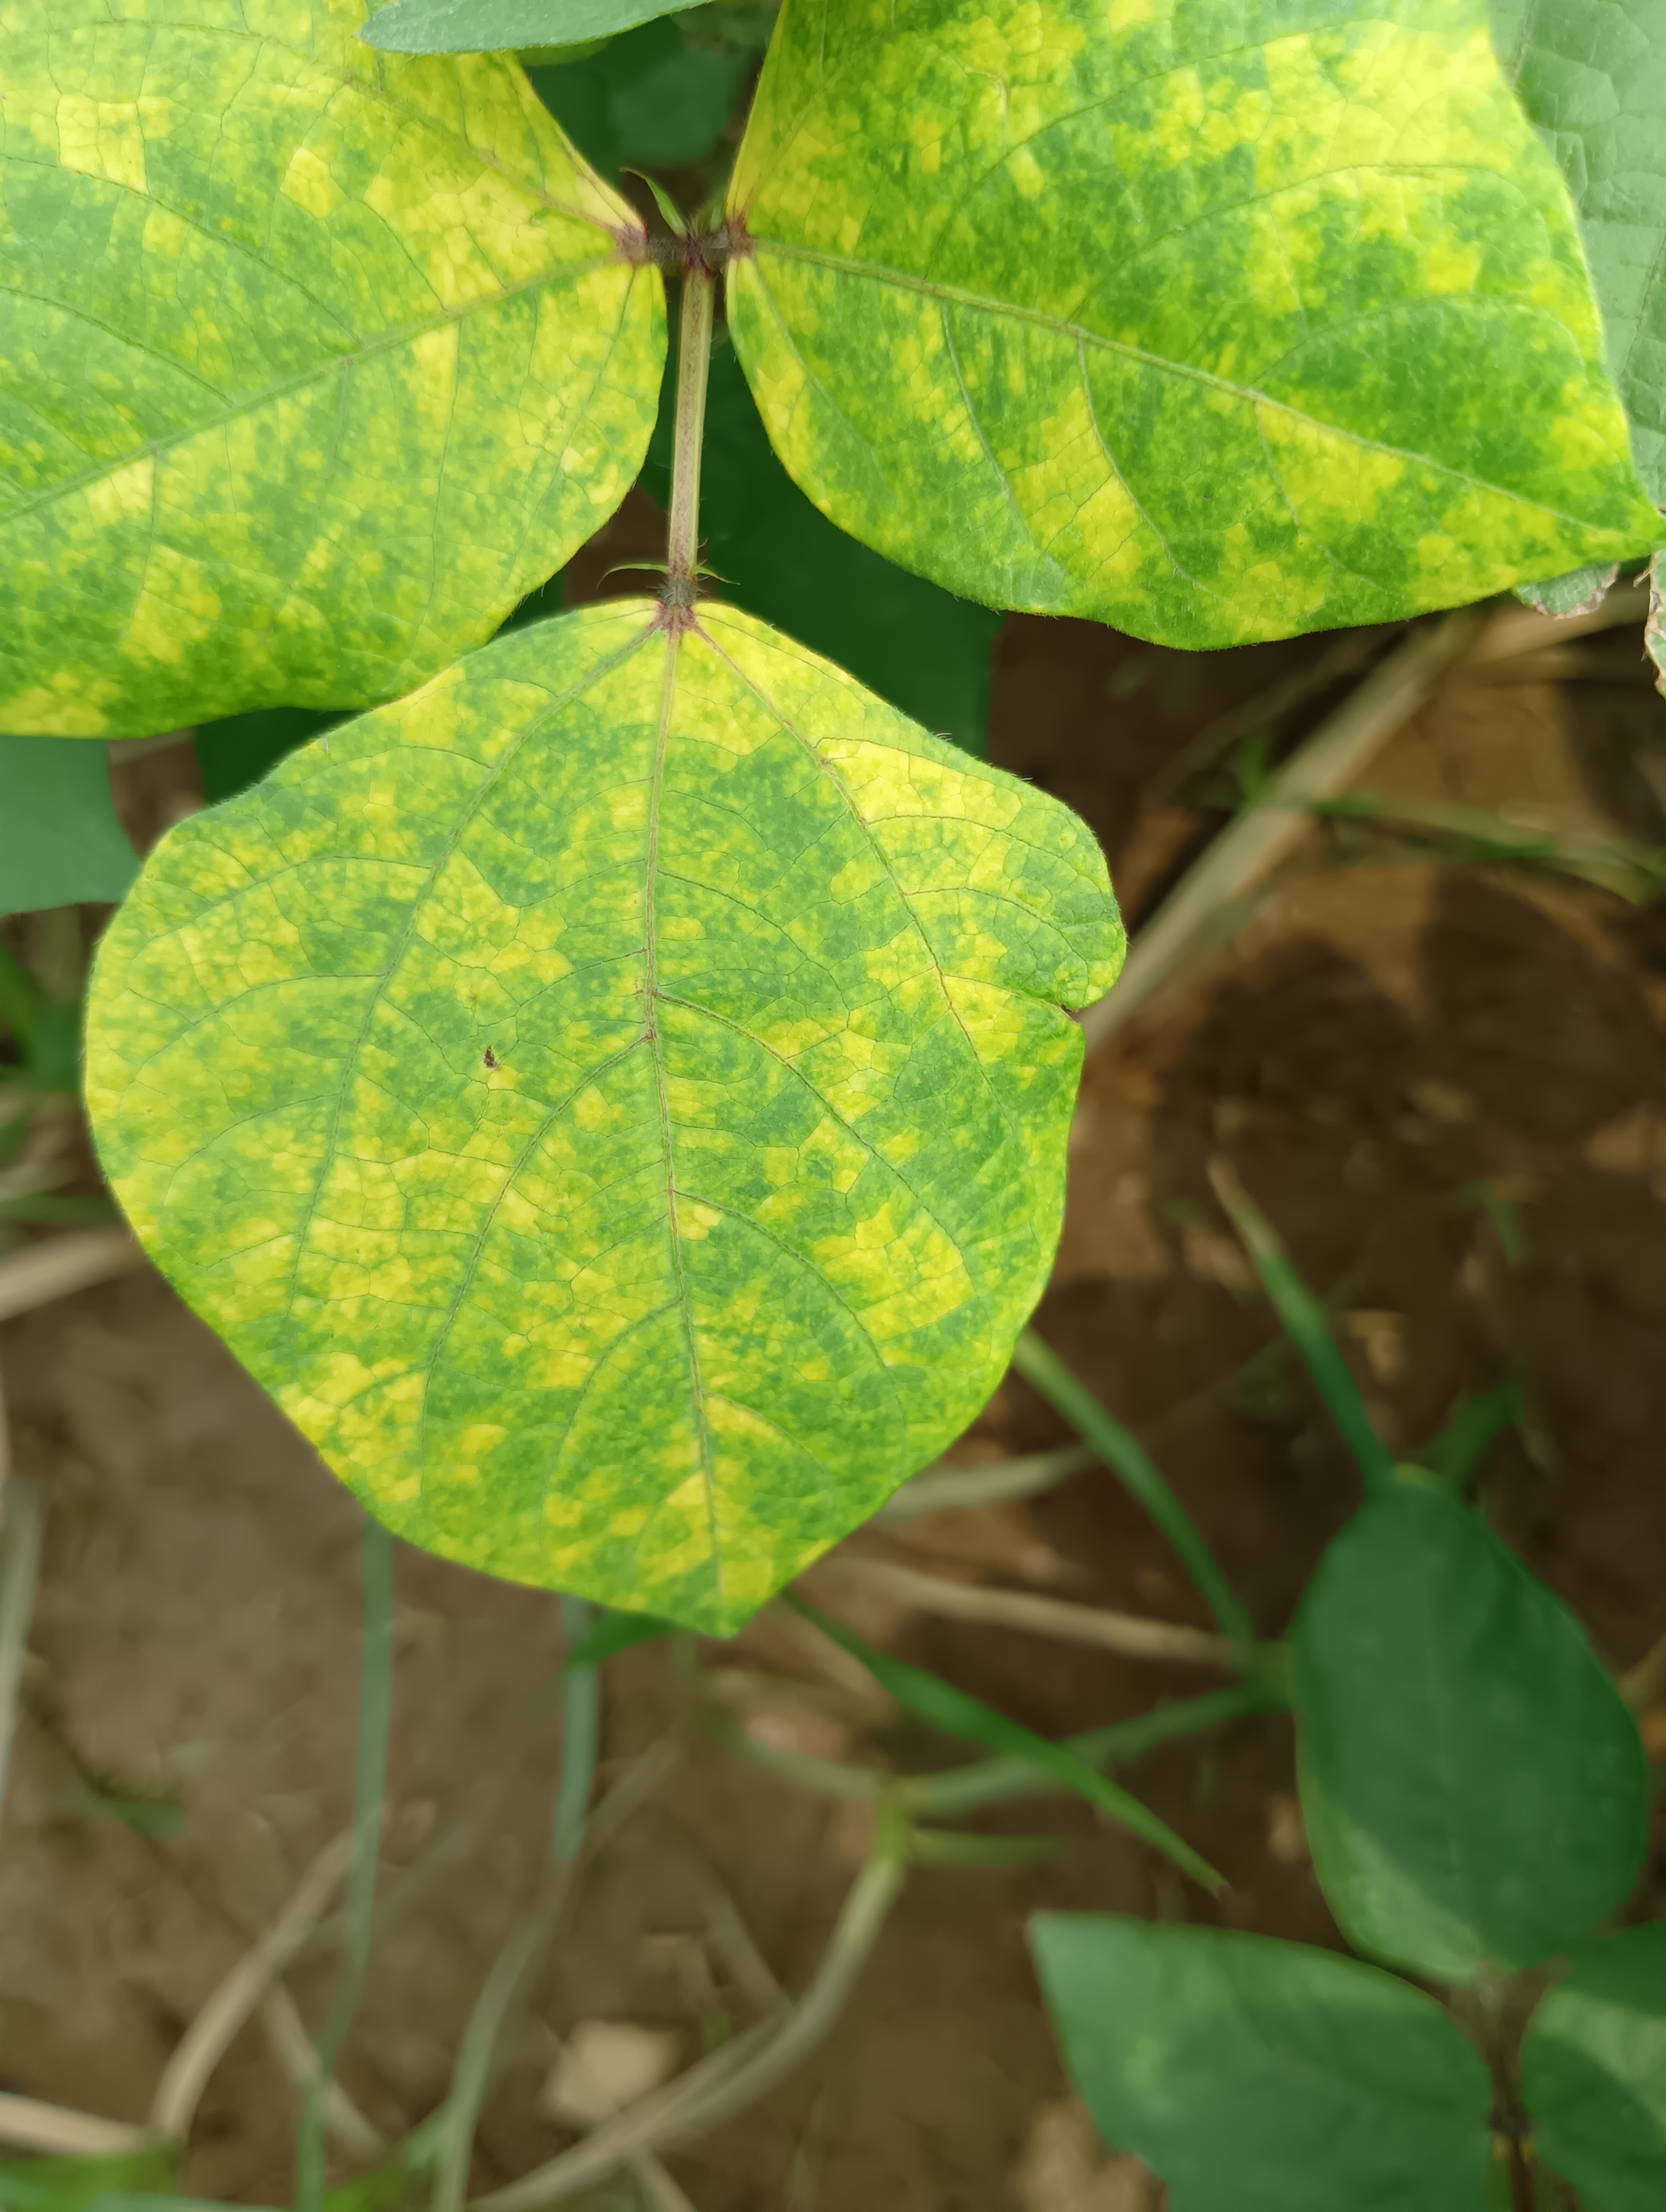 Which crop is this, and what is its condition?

mungbean, yellow mosaic
